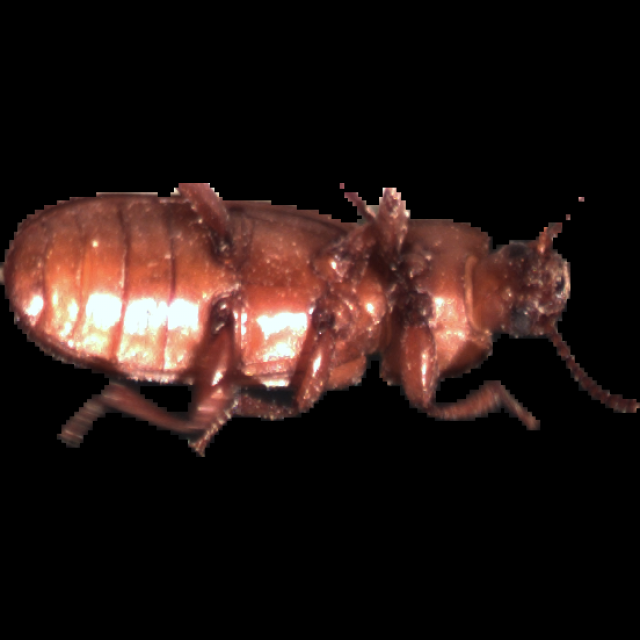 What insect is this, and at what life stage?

mealworm beetle
